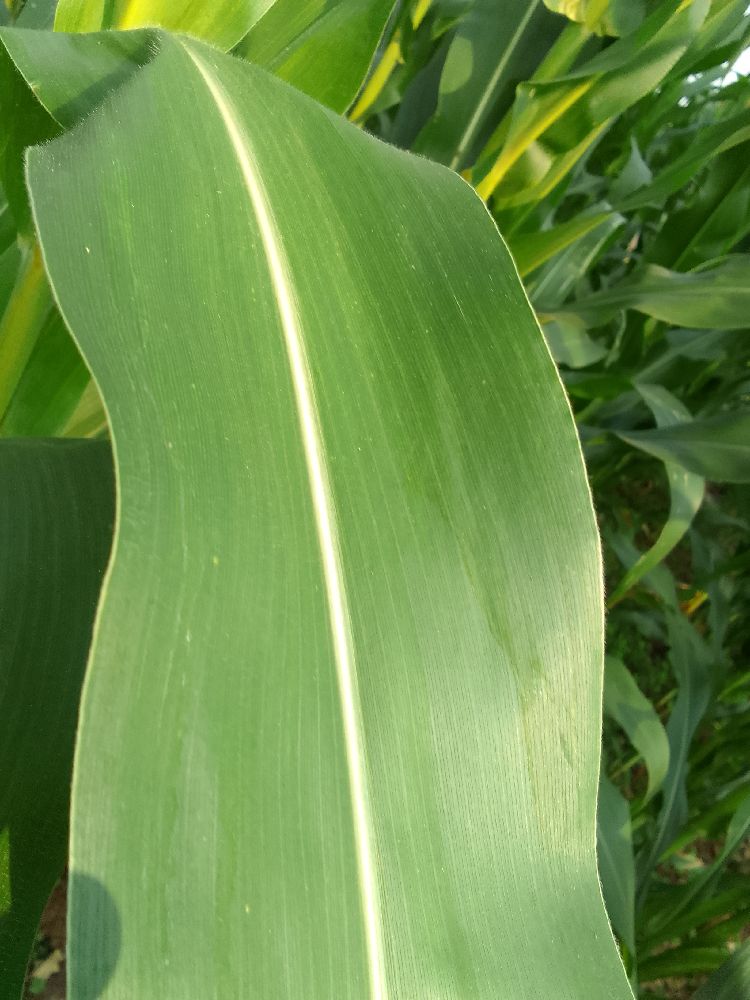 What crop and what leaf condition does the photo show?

maize, healthy
